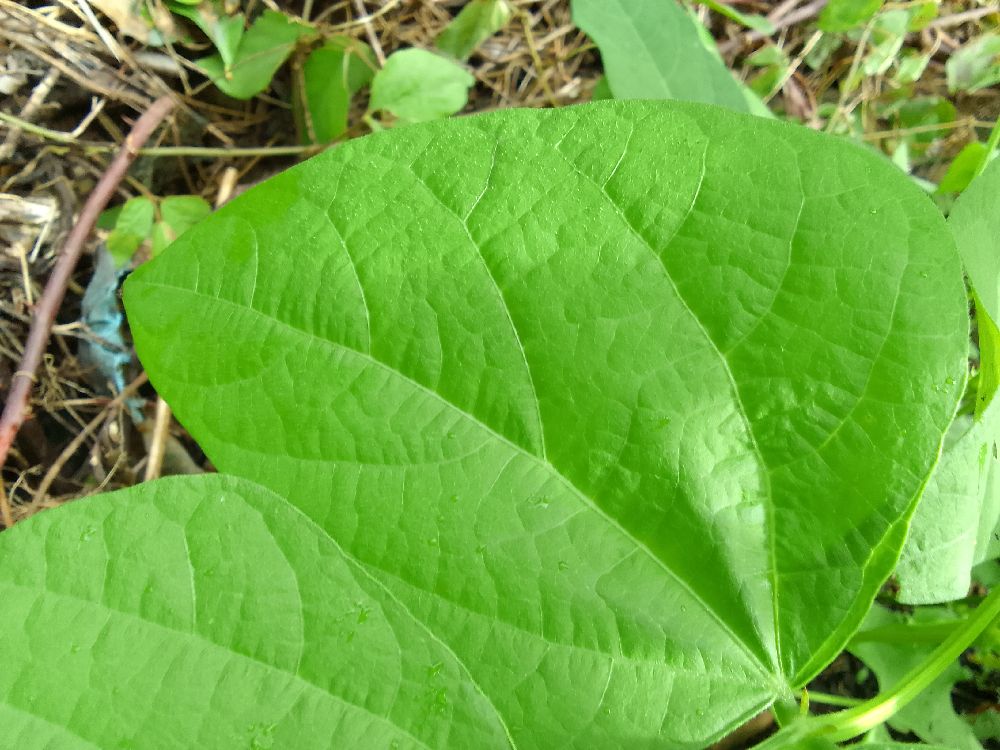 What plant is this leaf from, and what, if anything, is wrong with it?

common bean, healthy
